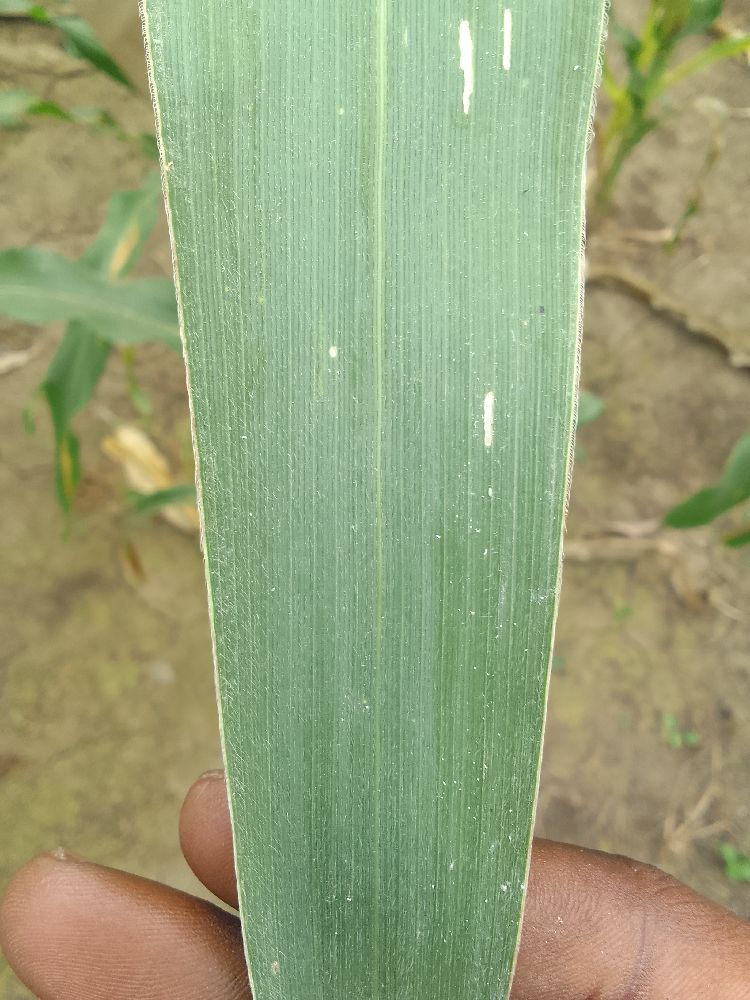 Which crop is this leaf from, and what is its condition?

maize, healthy
